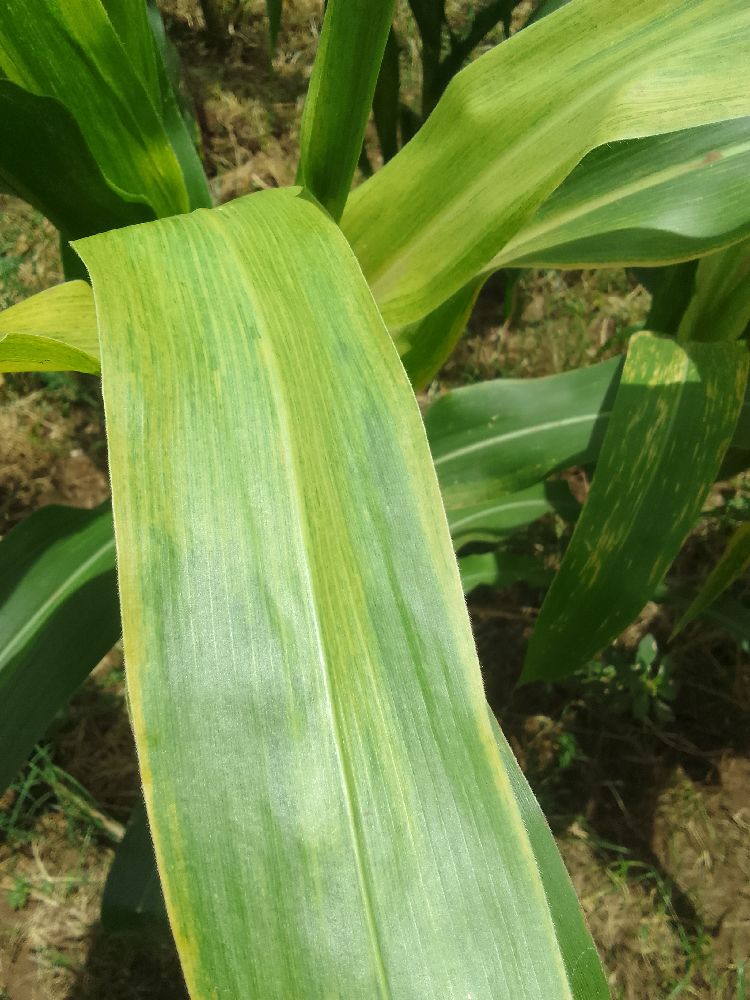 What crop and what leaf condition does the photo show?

maize, maize lethal necrosis
